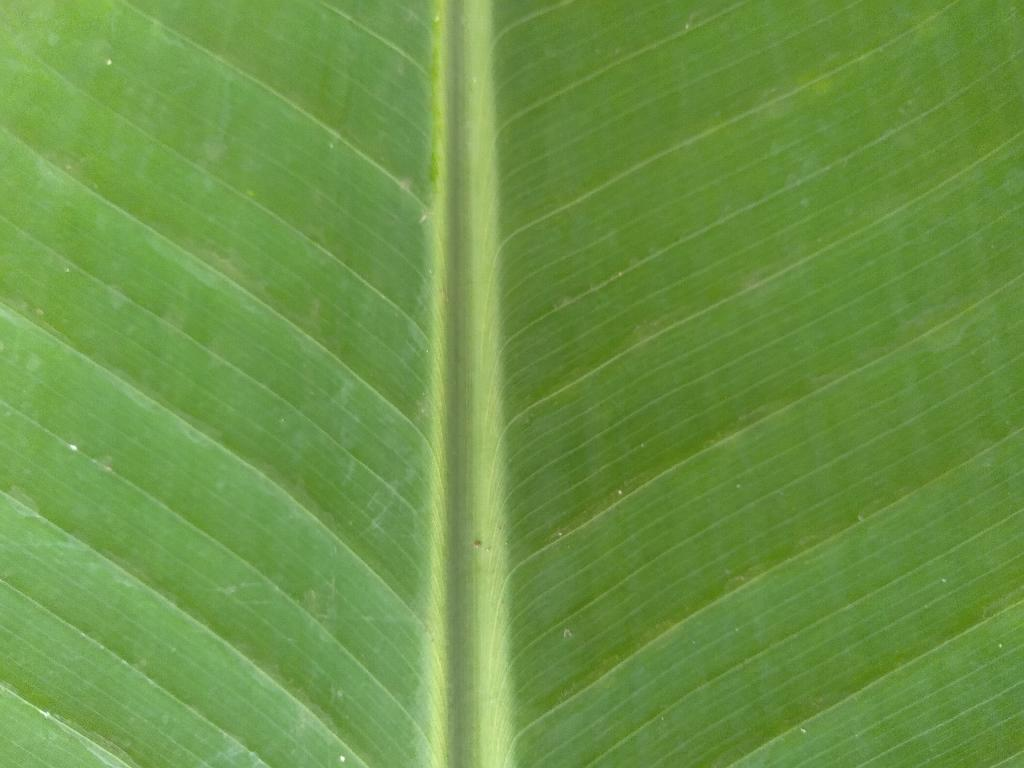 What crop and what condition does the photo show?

banana, healthy
